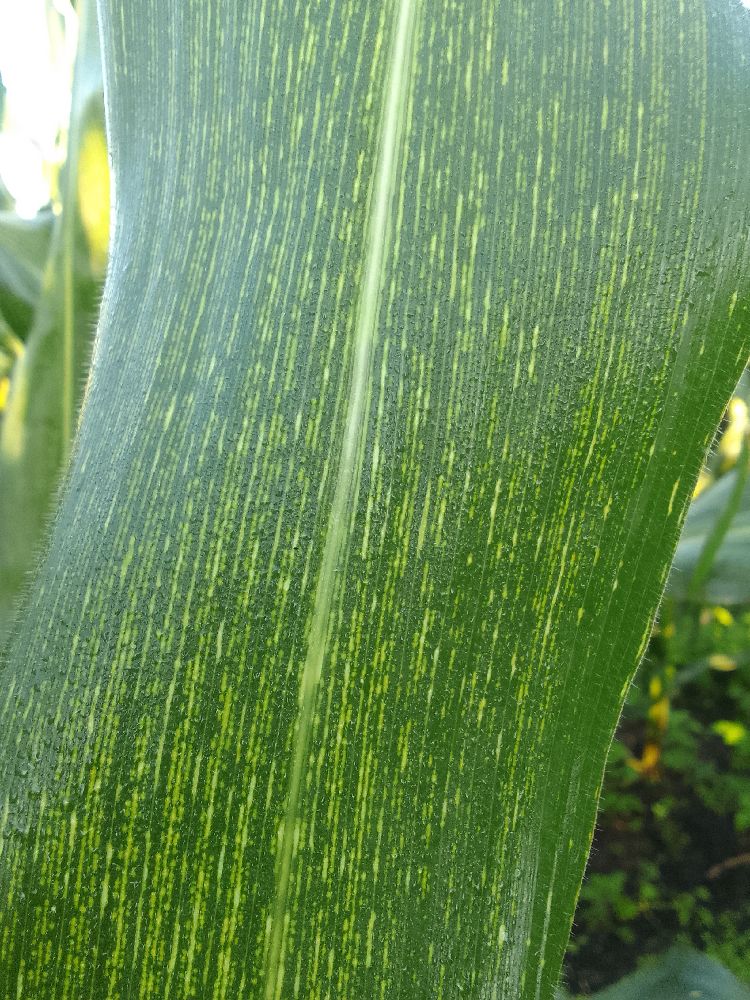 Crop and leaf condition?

maize, maize streak virus
